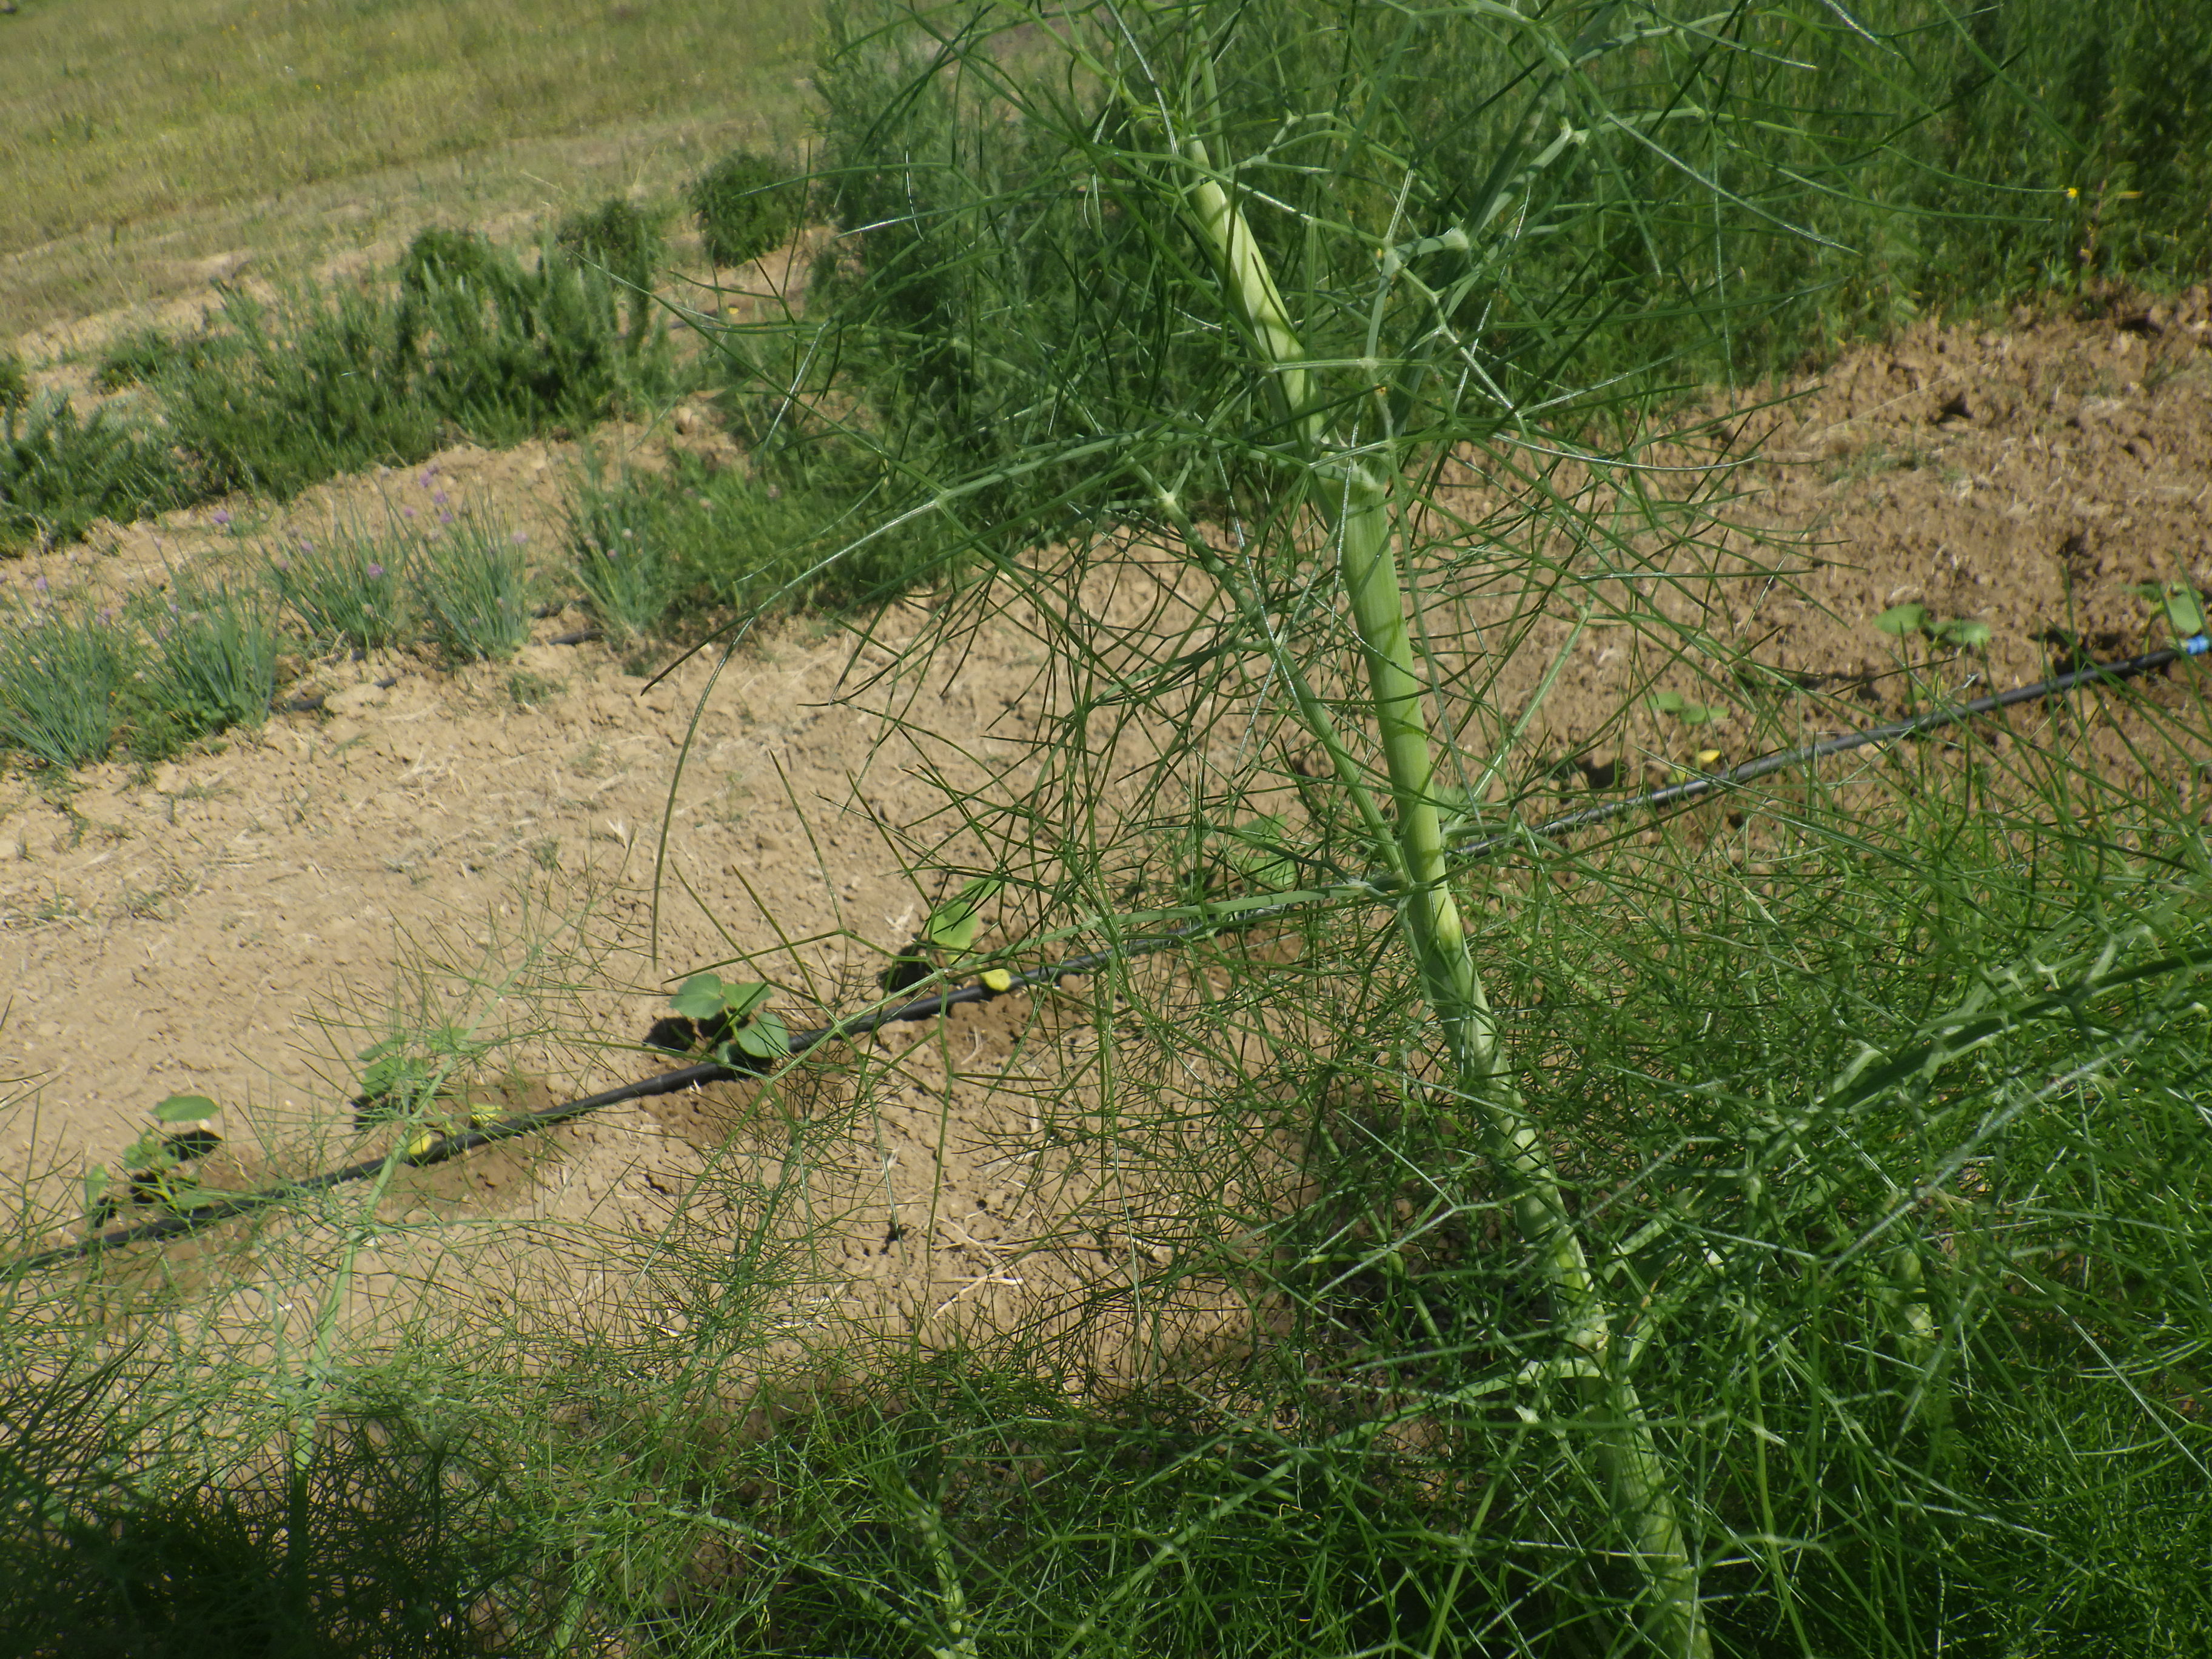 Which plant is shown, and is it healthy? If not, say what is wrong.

fennel, healthy
